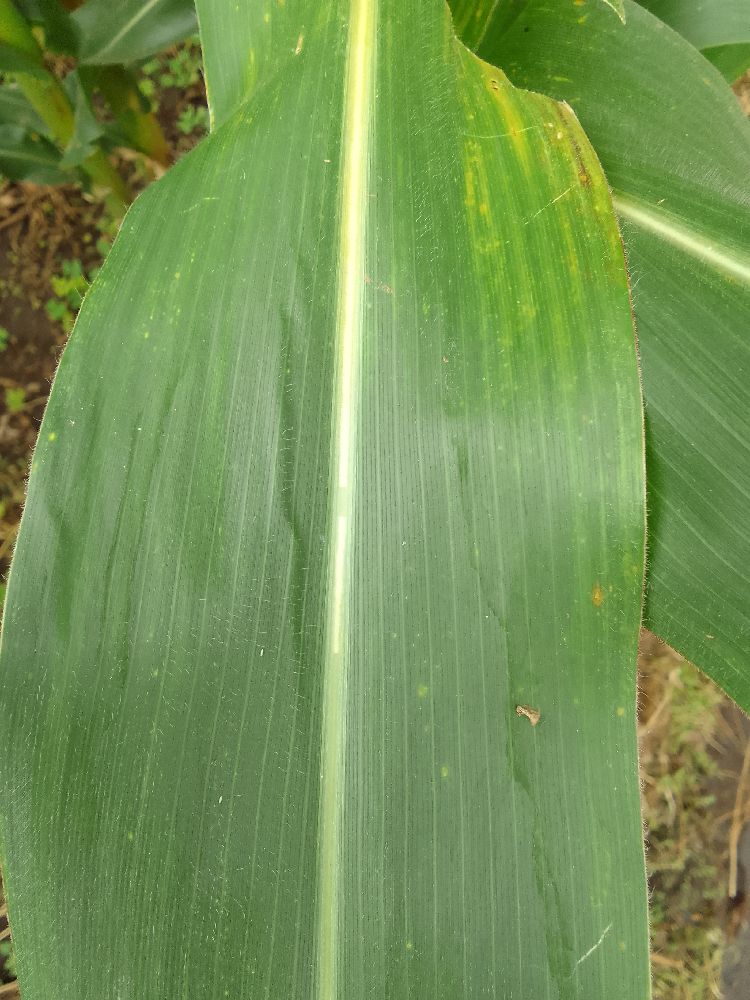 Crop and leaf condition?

maize, healthy
